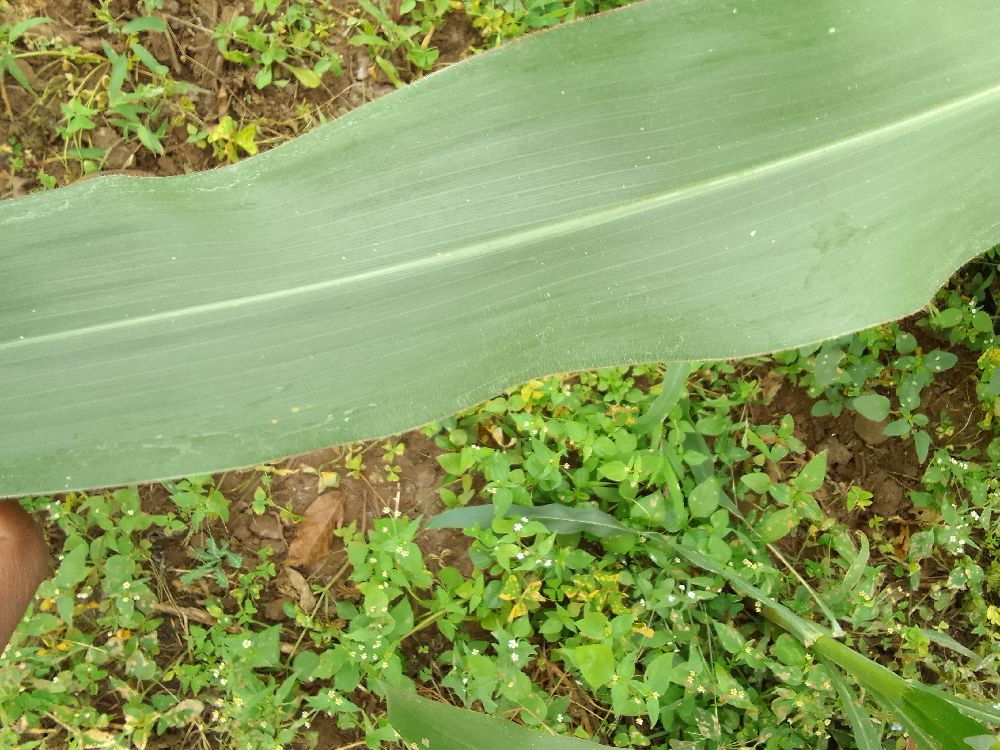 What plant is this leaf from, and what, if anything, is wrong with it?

maize, healthy
